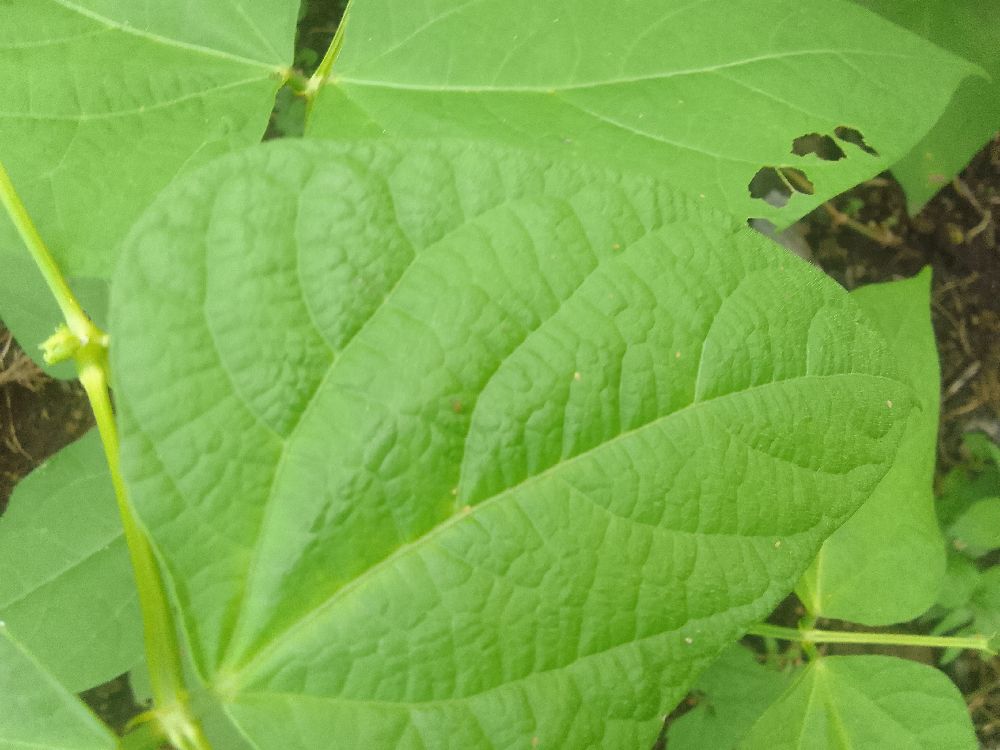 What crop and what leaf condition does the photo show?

common bean, healthy
